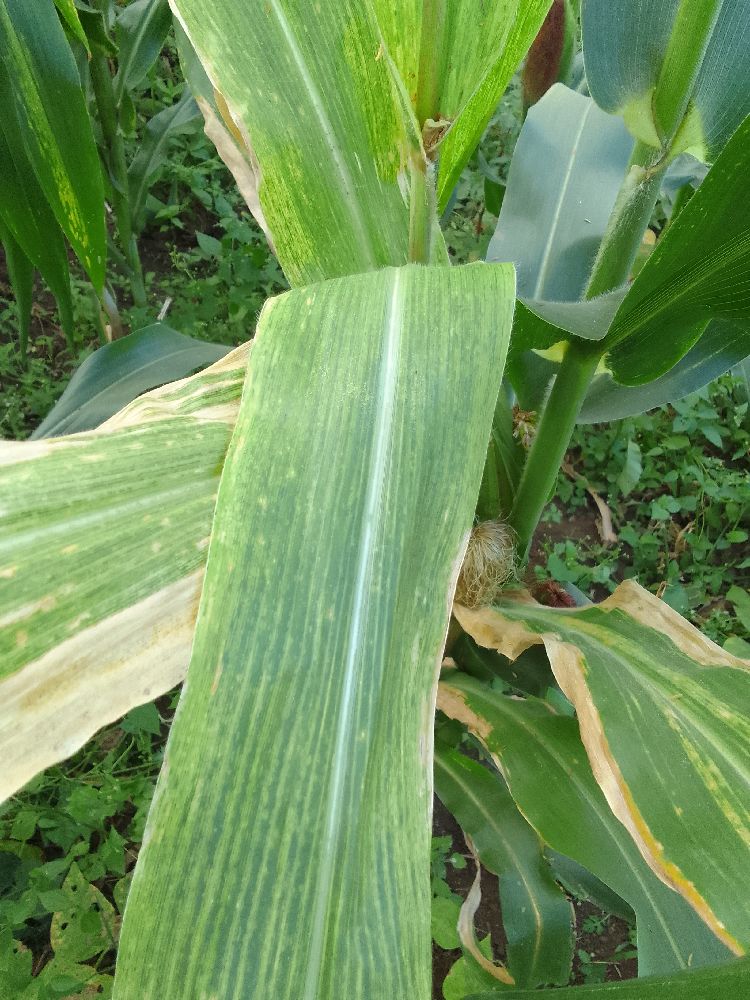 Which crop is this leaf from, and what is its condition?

maize, maize lethal necrosis
